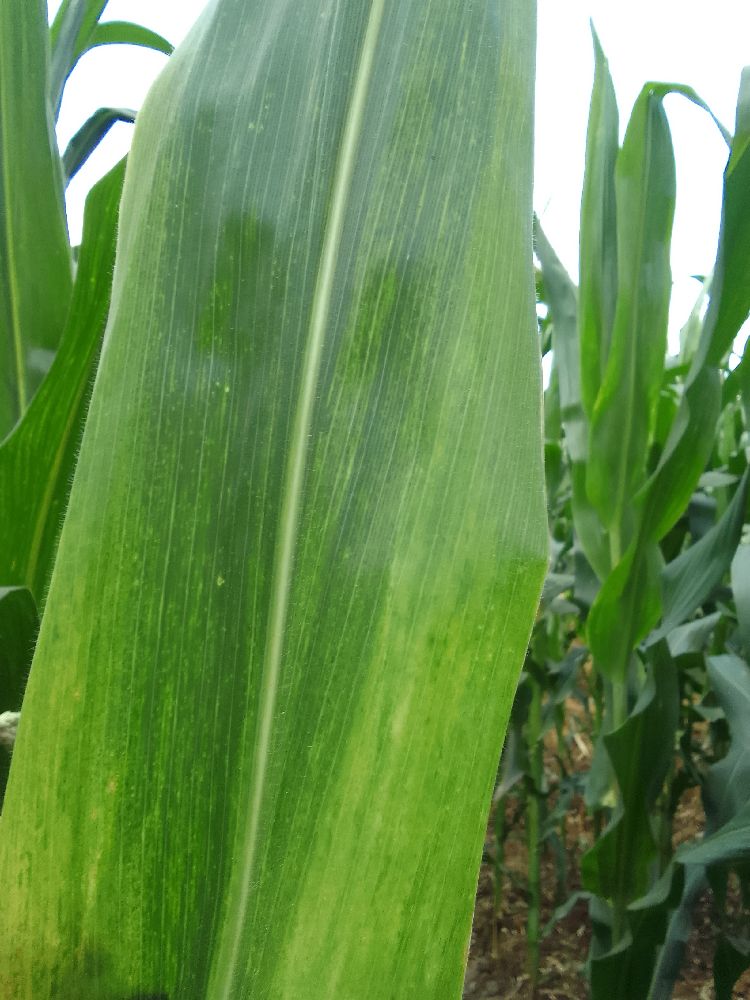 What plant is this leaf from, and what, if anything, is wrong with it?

maize, maize lethal necrosis
